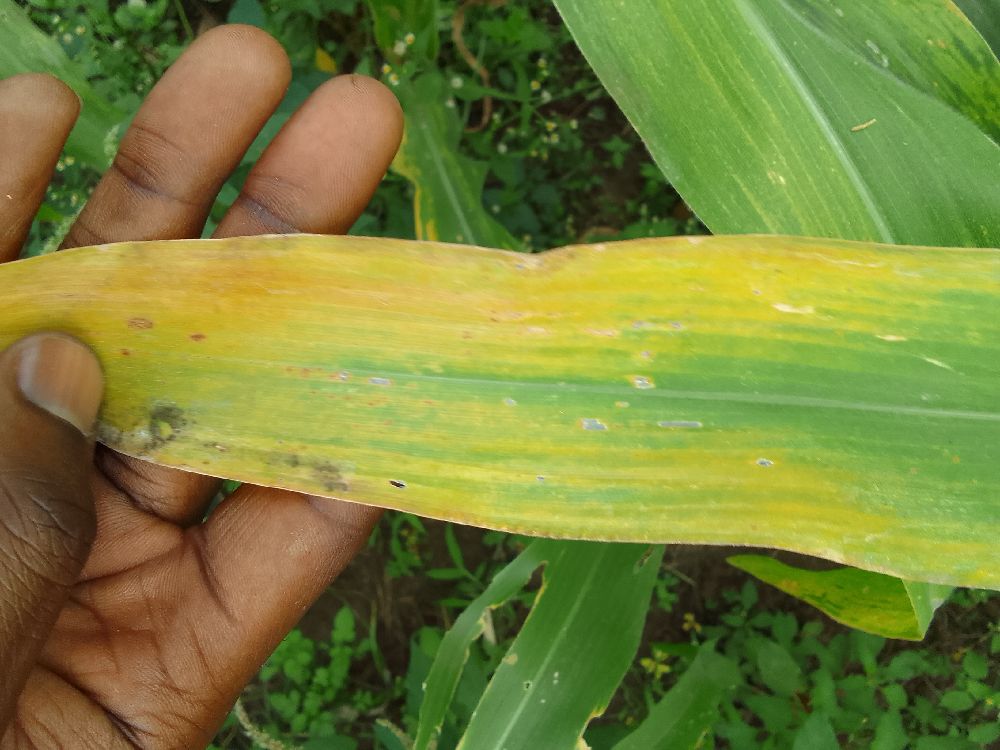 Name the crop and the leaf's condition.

maize, maize lethal necrosis
